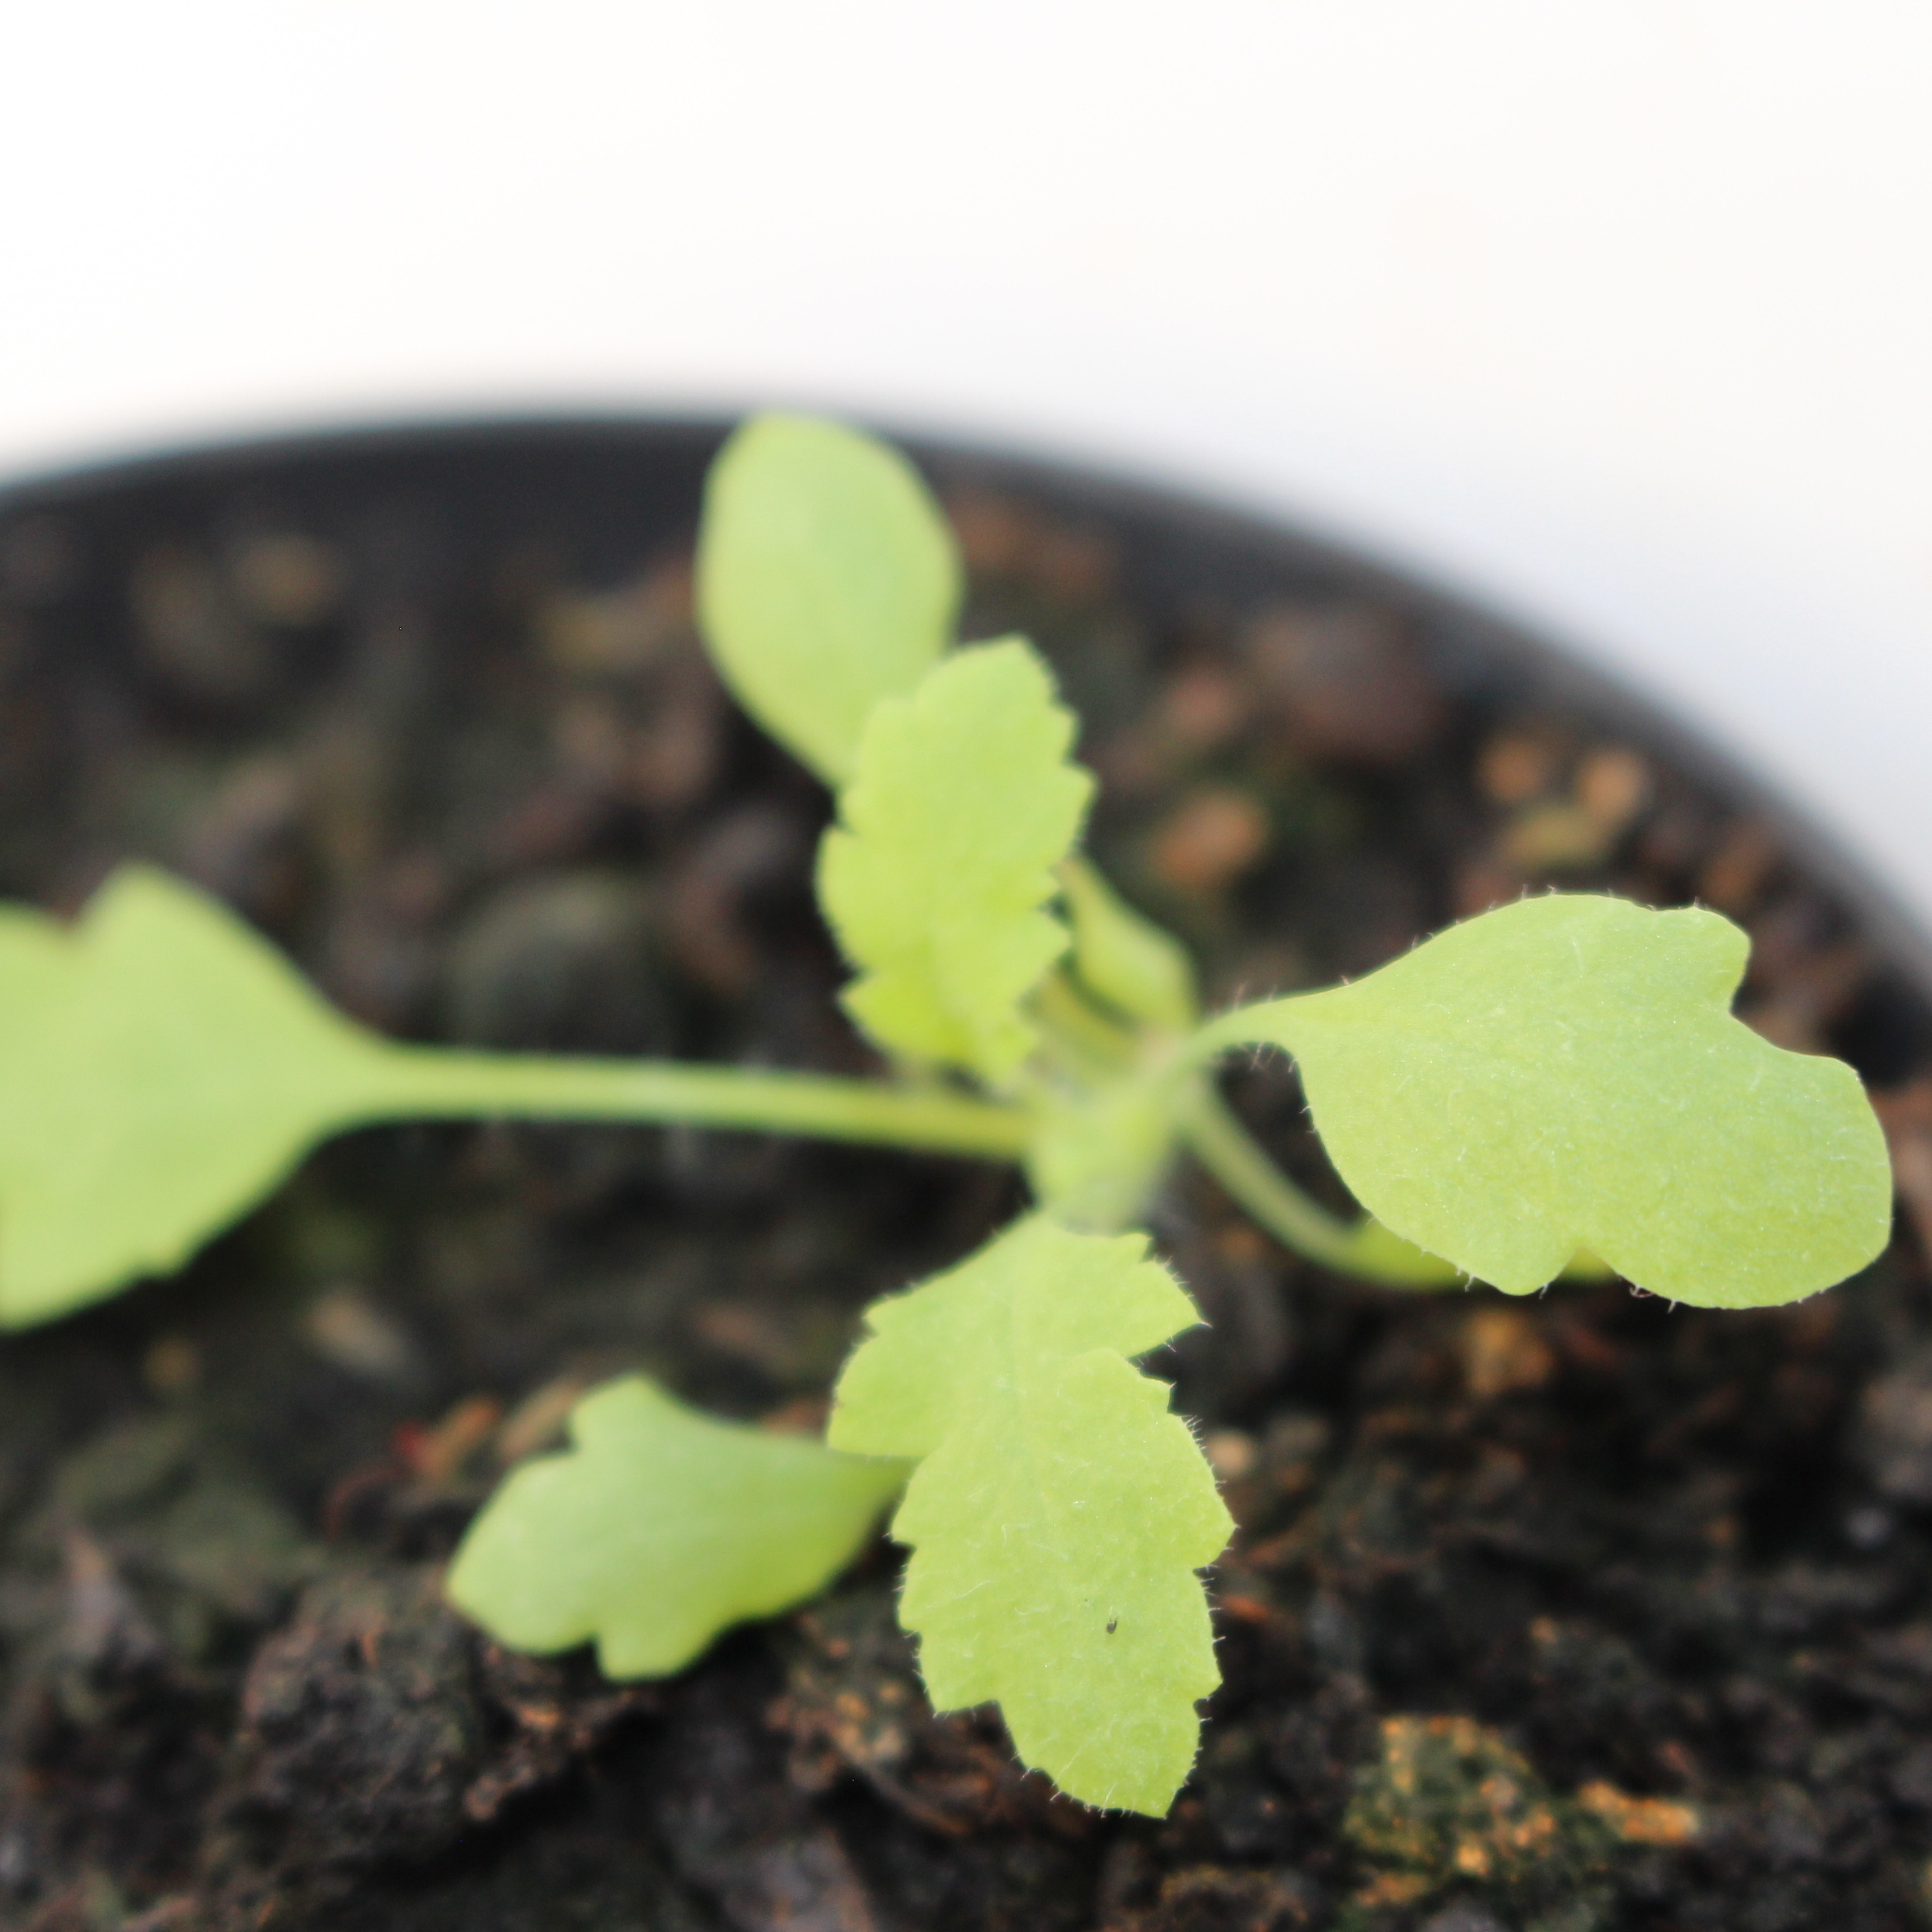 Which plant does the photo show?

Papaver rhoeas
